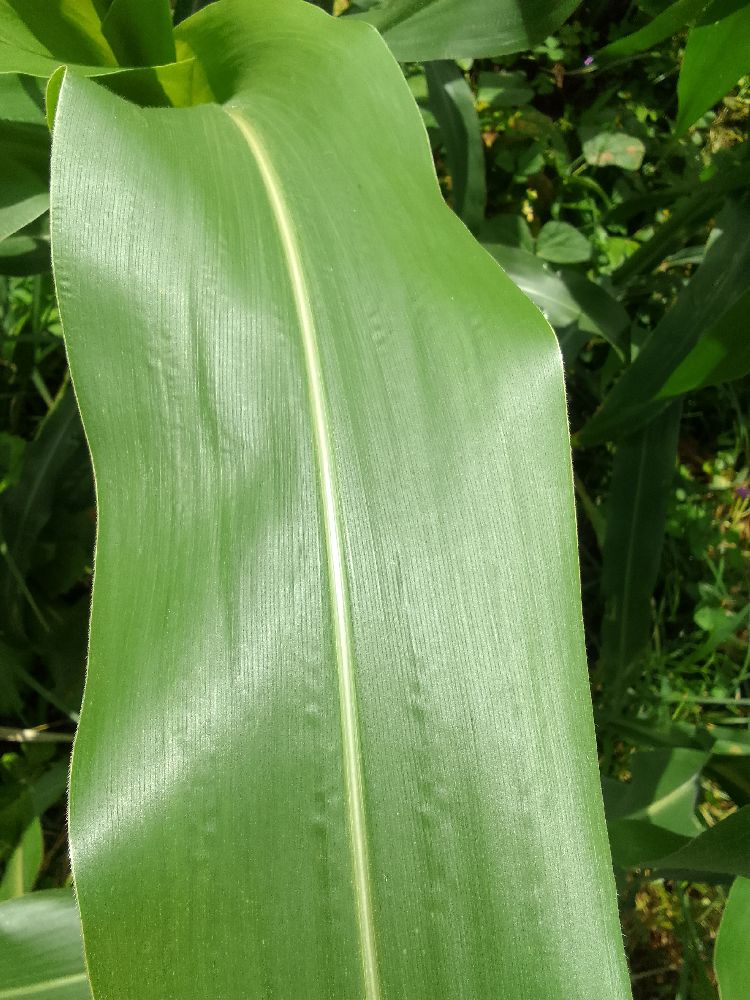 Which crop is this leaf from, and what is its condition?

maize, healthy
